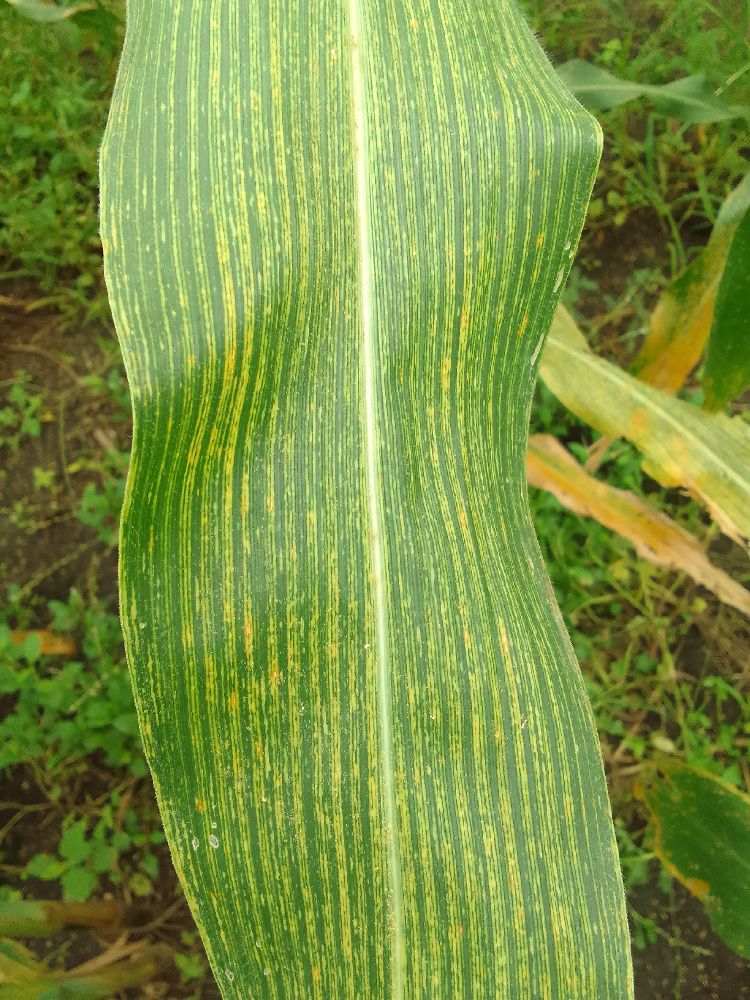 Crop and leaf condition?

maize, maize streak virus
